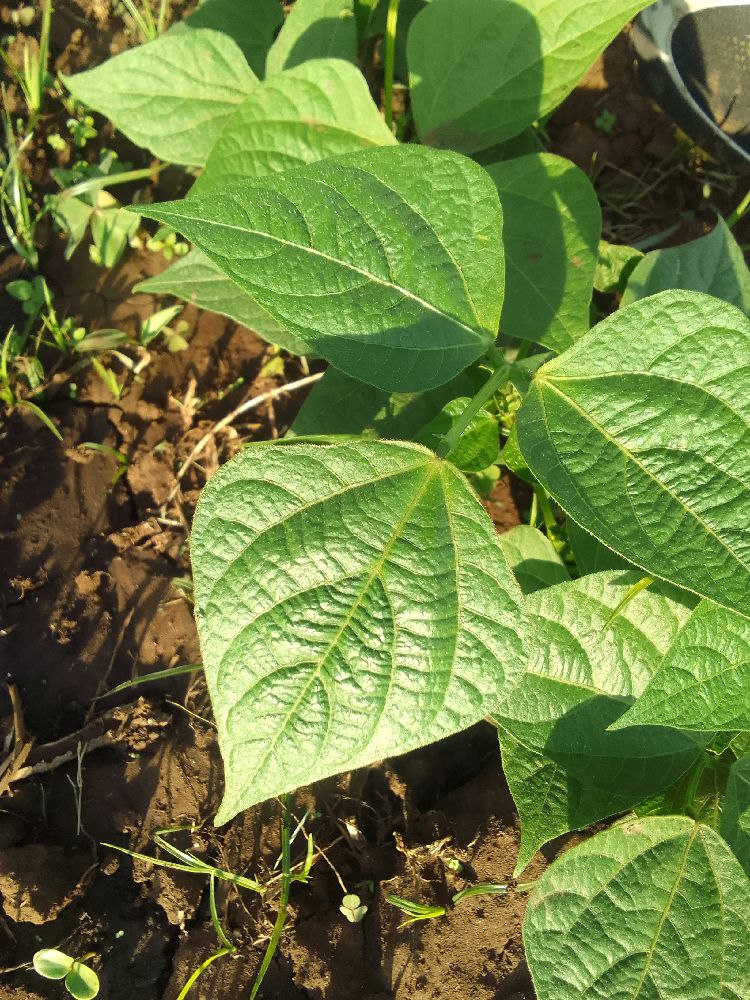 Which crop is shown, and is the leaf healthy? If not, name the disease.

common bean, healthy
